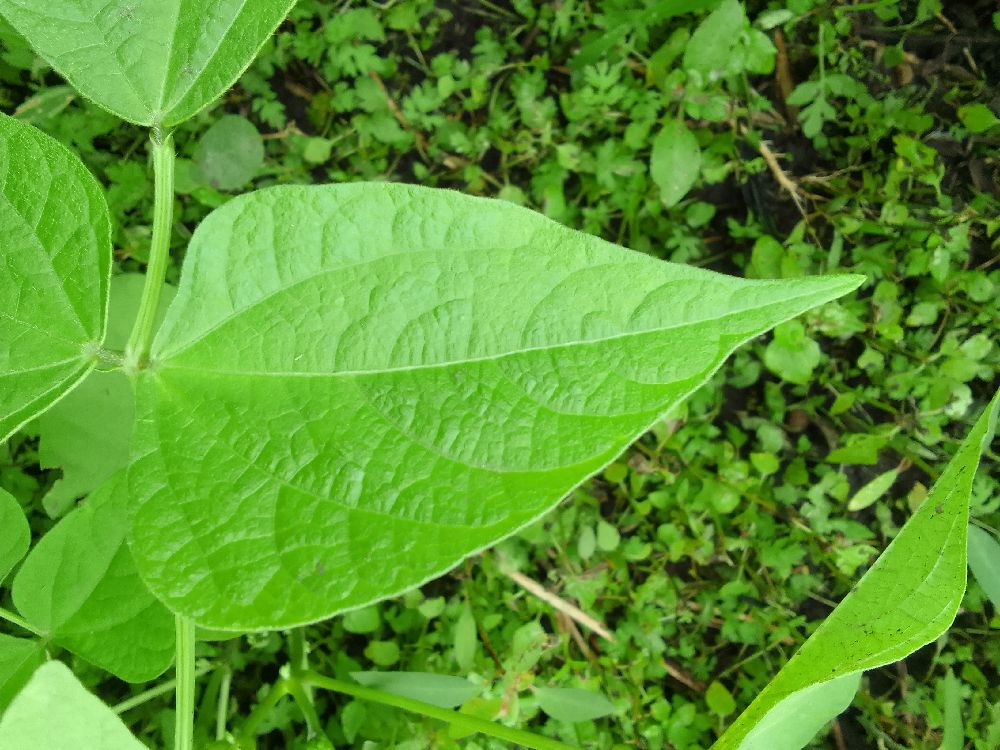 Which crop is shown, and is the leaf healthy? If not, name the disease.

common bean, healthy
